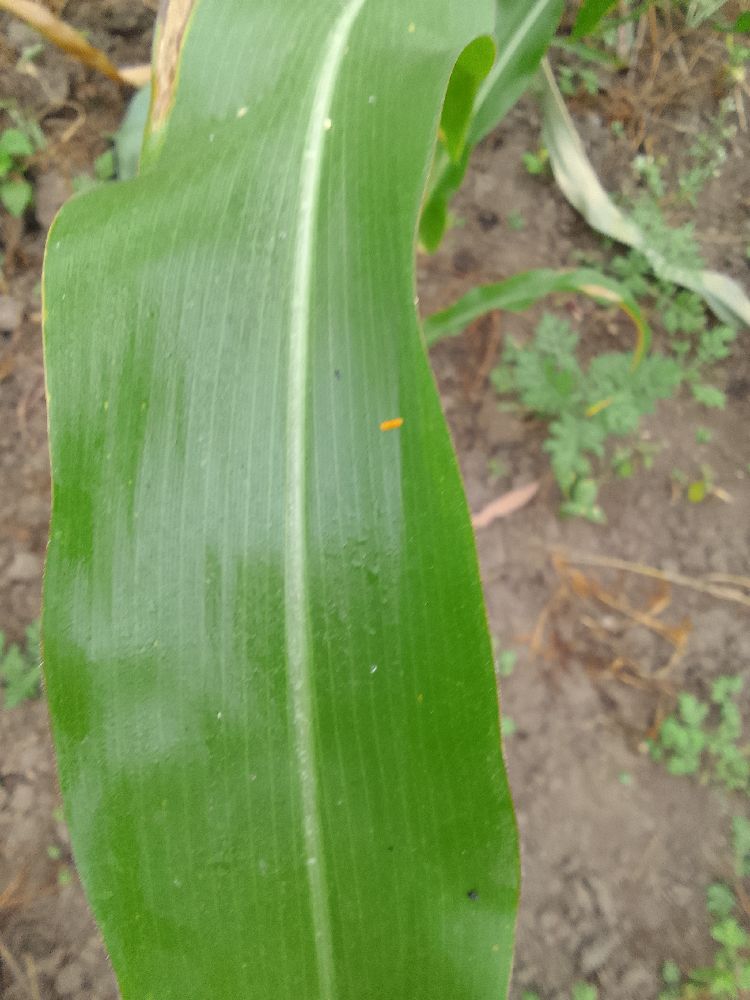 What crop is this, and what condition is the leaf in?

maize, healthy
